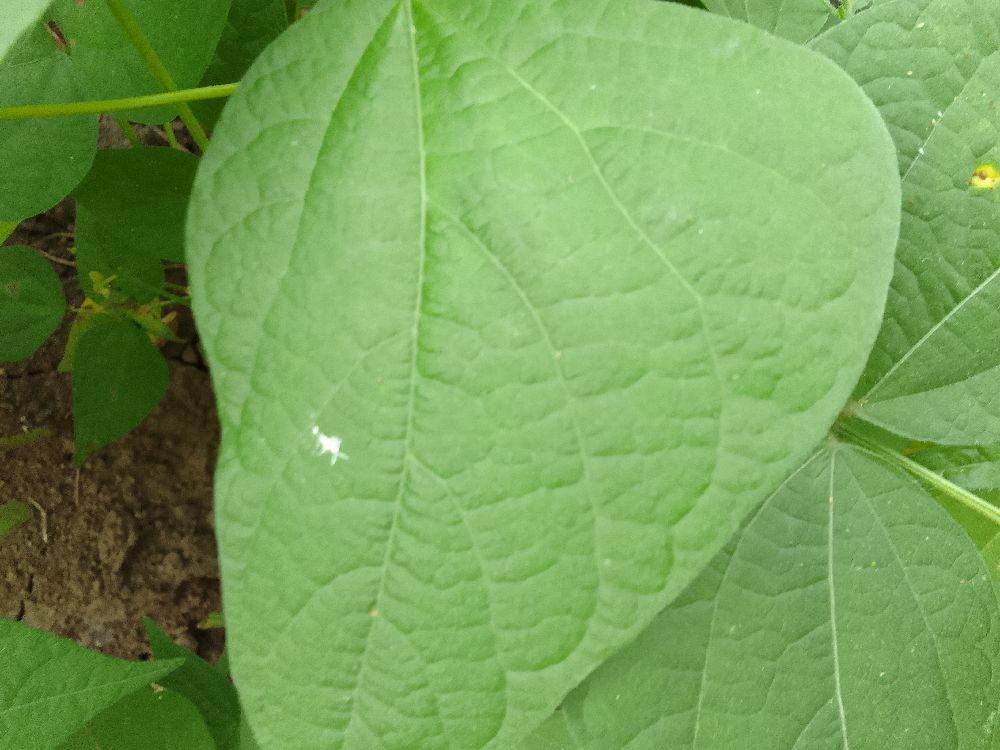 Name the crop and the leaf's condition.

common bean, healthy
